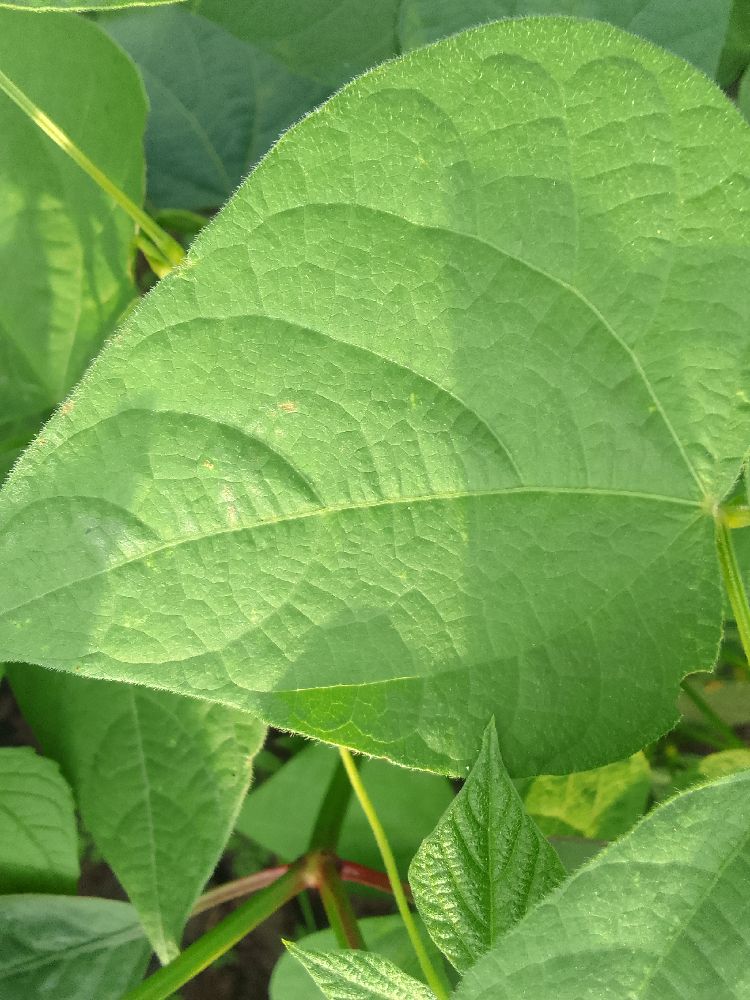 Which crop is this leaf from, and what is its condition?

common bean, healthy
